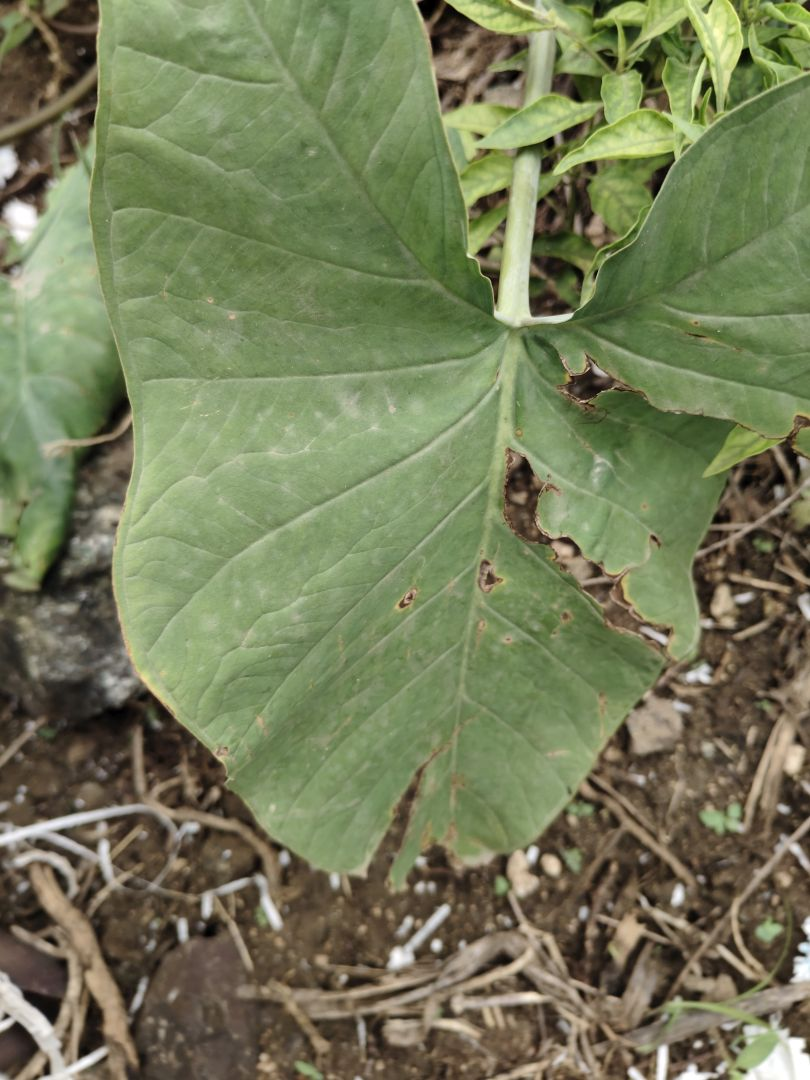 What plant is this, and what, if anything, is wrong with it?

taro, leaf blight
